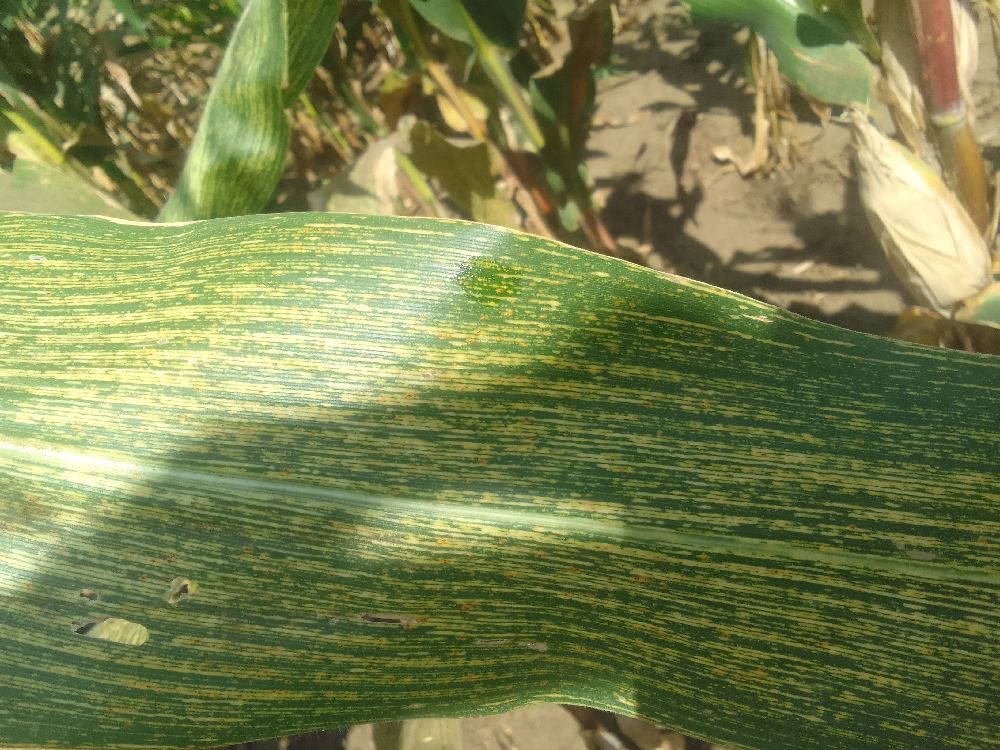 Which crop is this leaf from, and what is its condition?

maize, maize streak virus
